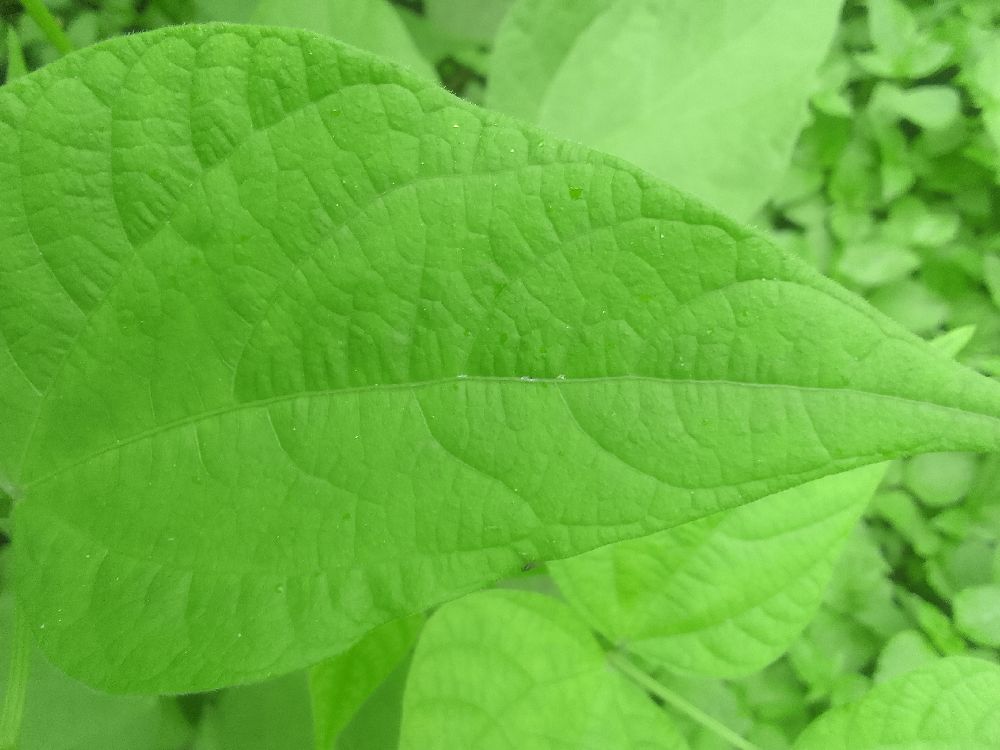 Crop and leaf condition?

common bean, healthy
